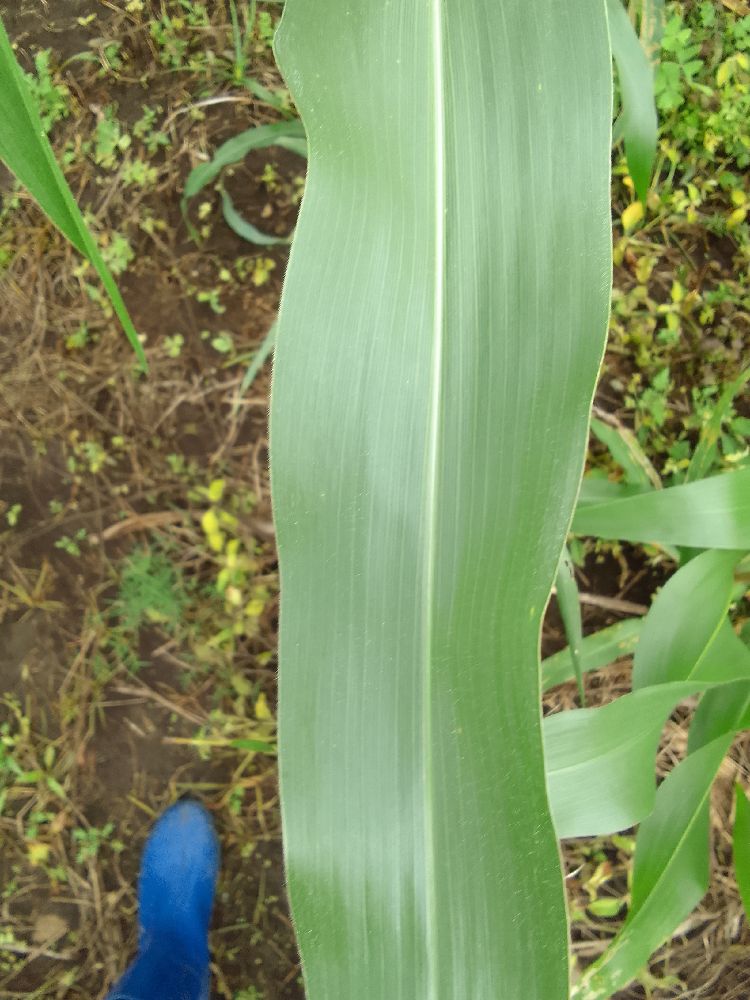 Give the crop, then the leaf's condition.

maize, healthy
